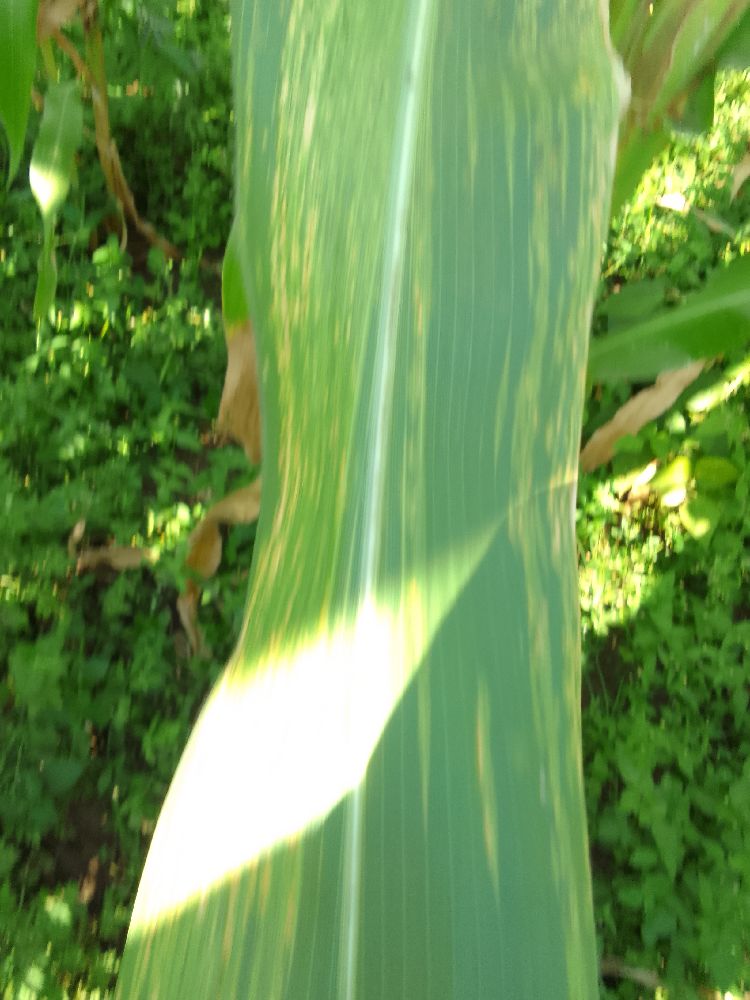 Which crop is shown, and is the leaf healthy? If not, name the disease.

maize, maize lethal necrosis
